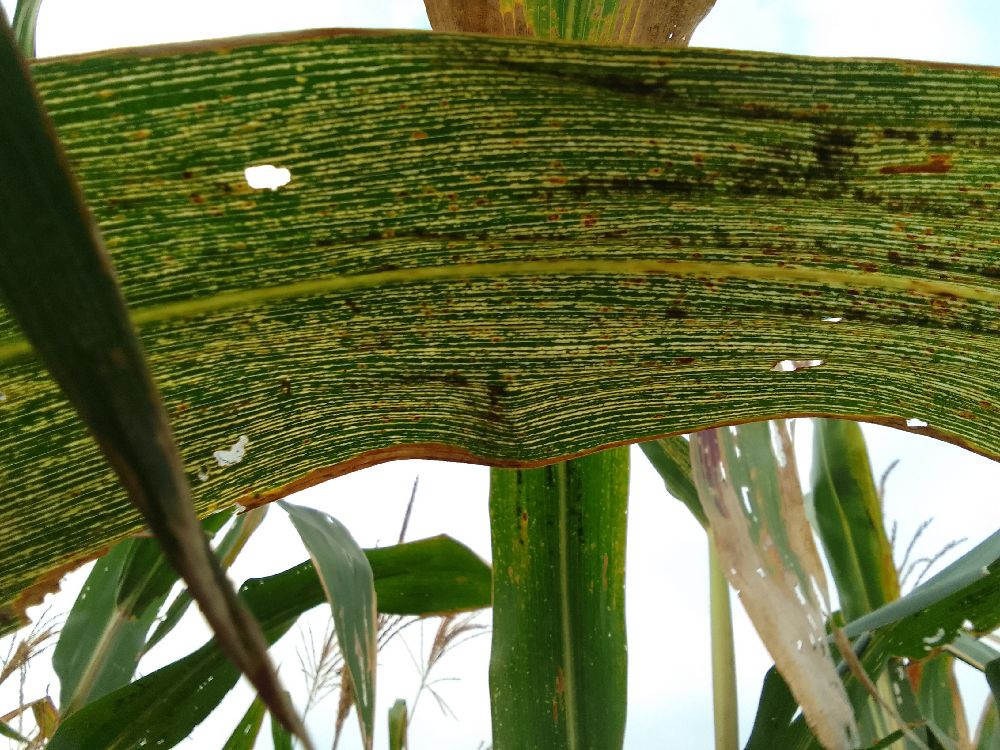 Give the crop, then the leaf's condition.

maize, maize streak virus
